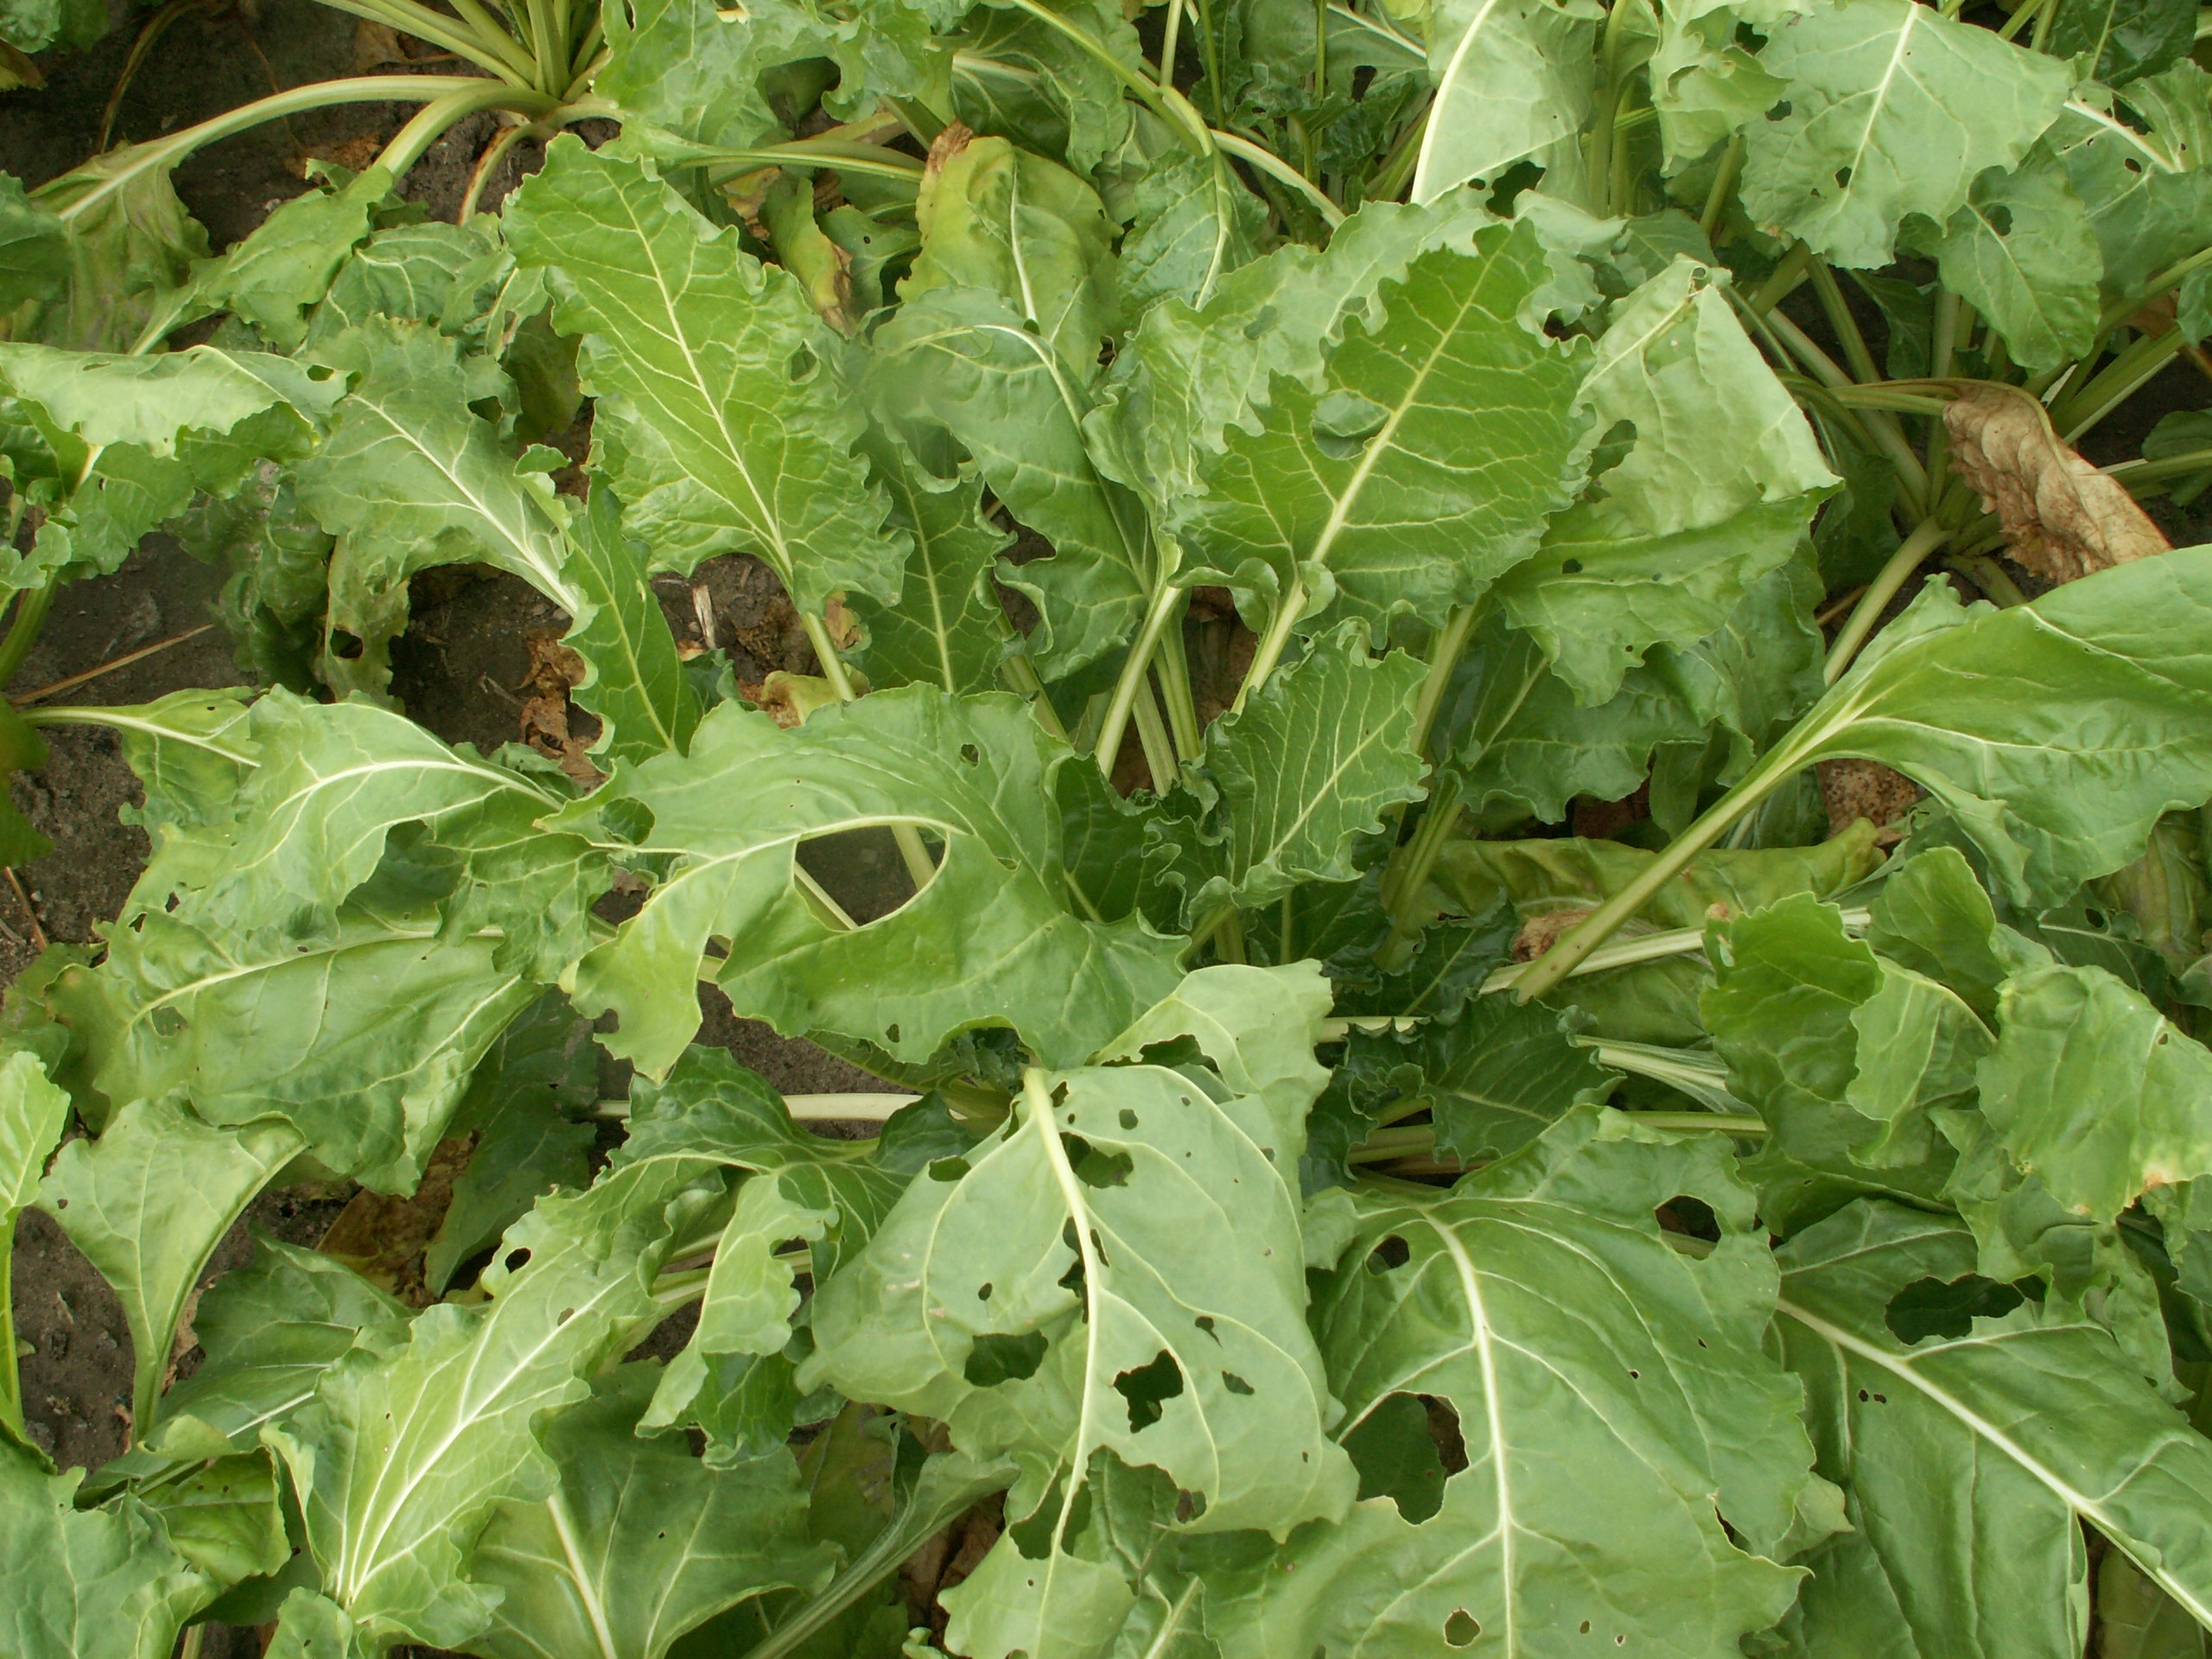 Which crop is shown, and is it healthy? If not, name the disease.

beet, cercospora
